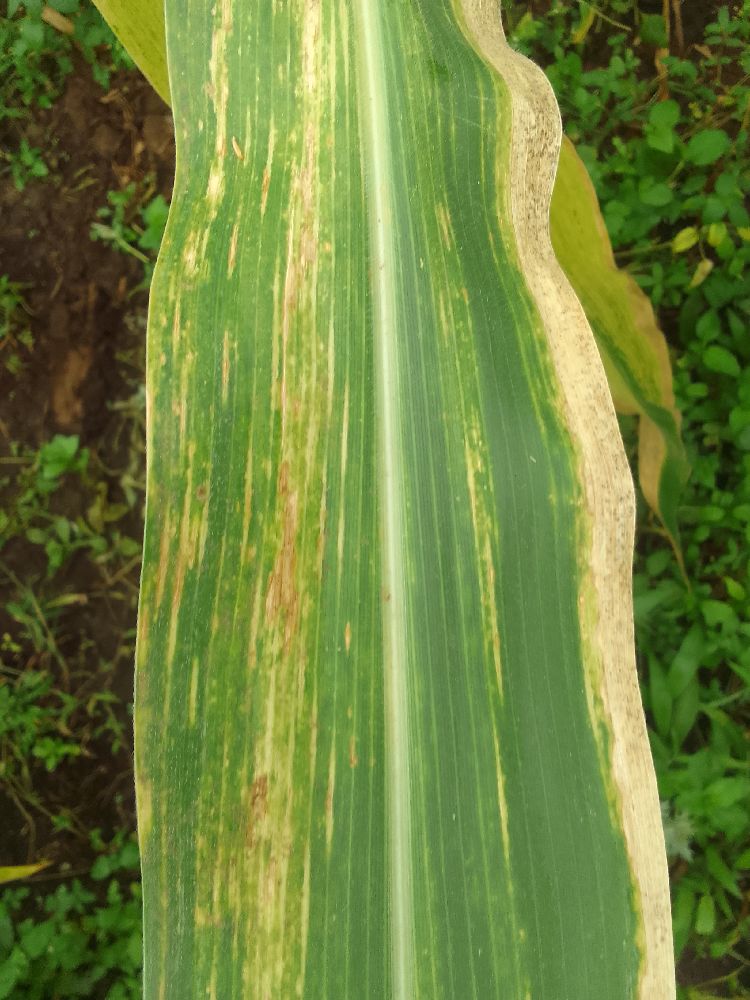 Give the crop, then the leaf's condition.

maize, maize lethal necrosis
